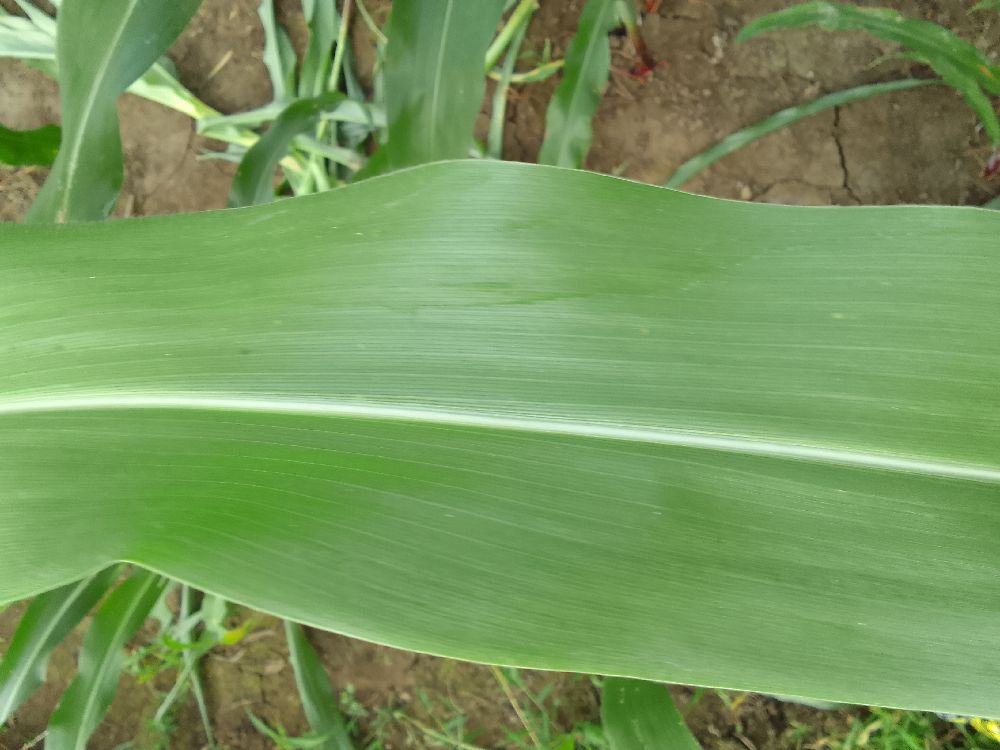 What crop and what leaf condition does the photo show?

maize, healthy
